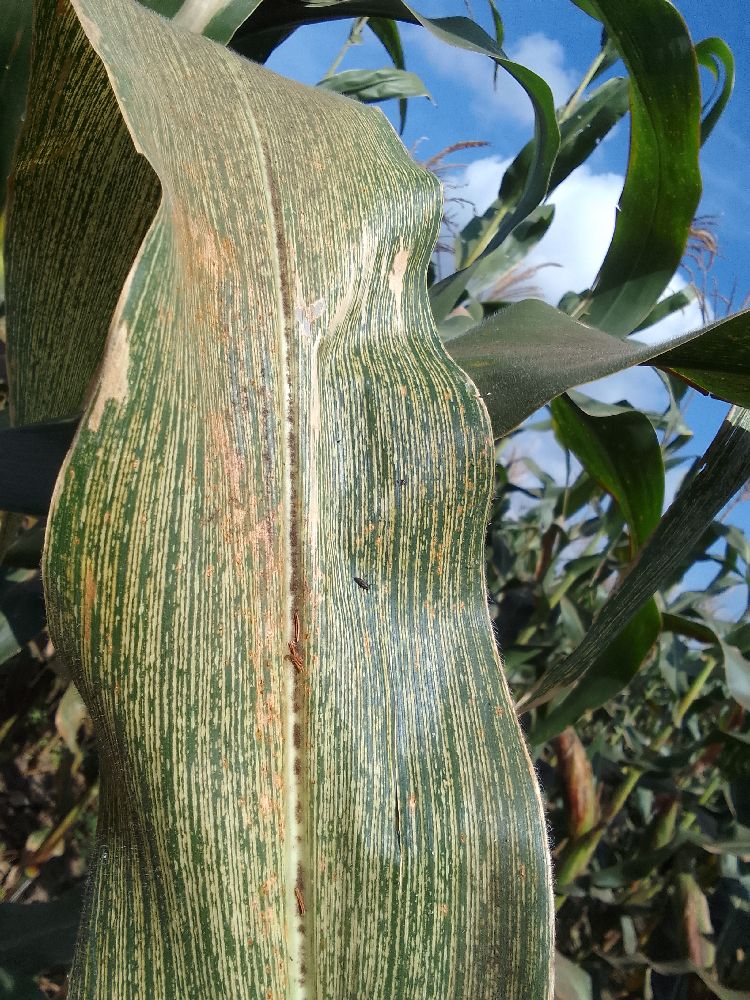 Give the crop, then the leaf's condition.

maize, maize streak virus
